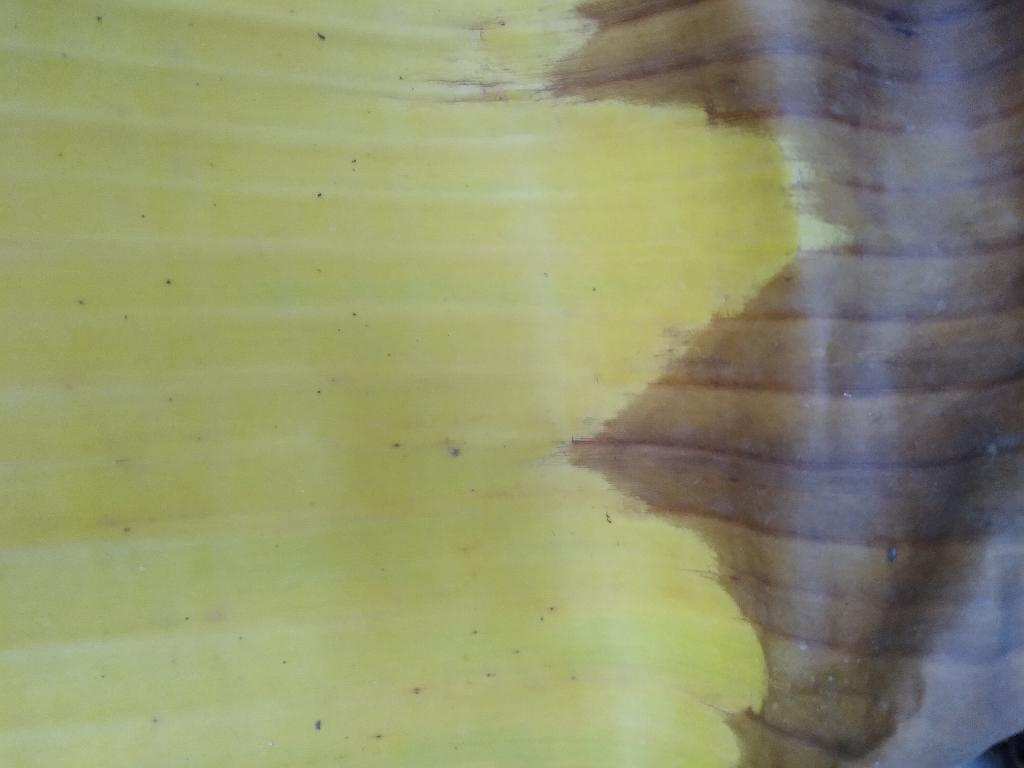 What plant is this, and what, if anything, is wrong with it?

banana, fusarium wilt race 1
